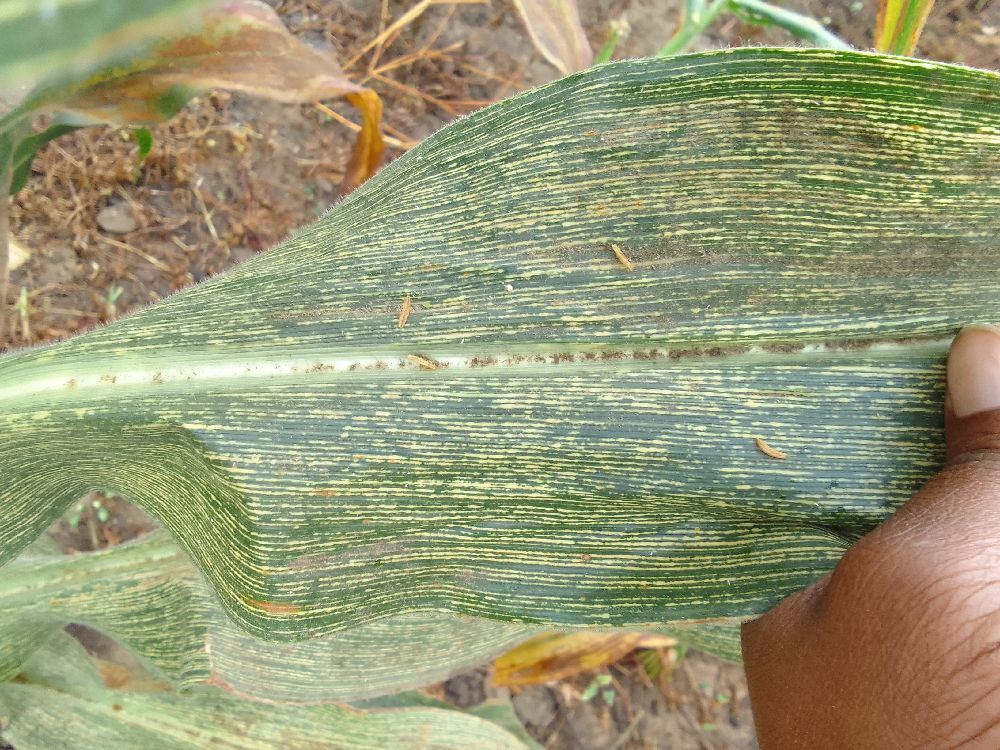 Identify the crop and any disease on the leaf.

maize, maize streak virus
